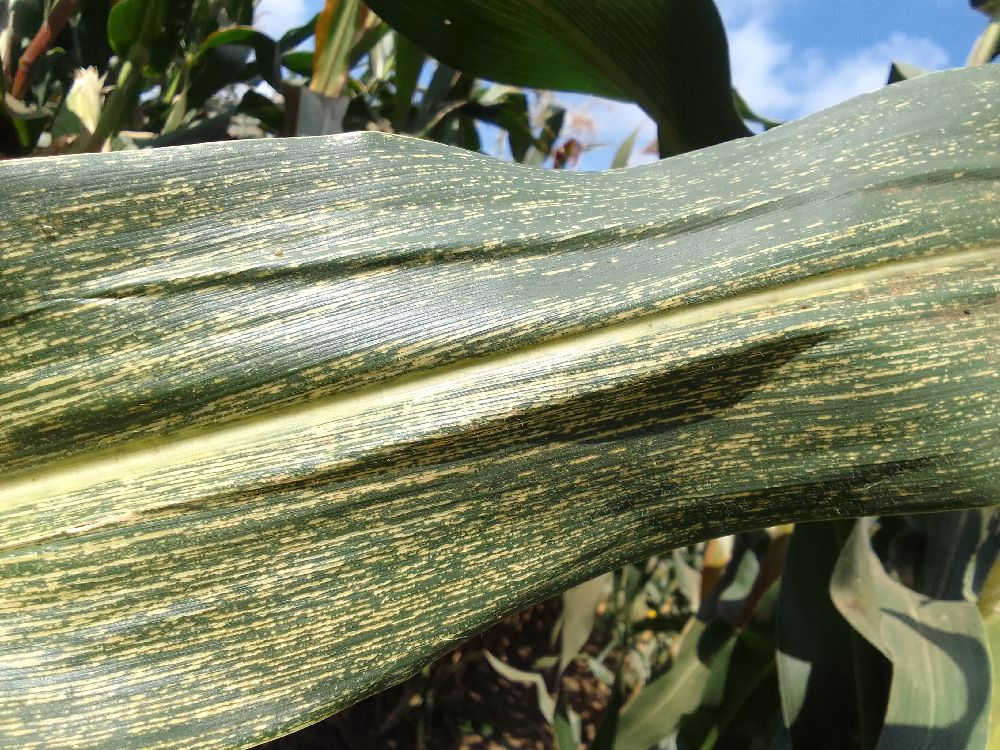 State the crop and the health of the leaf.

maize, maize streak virus
